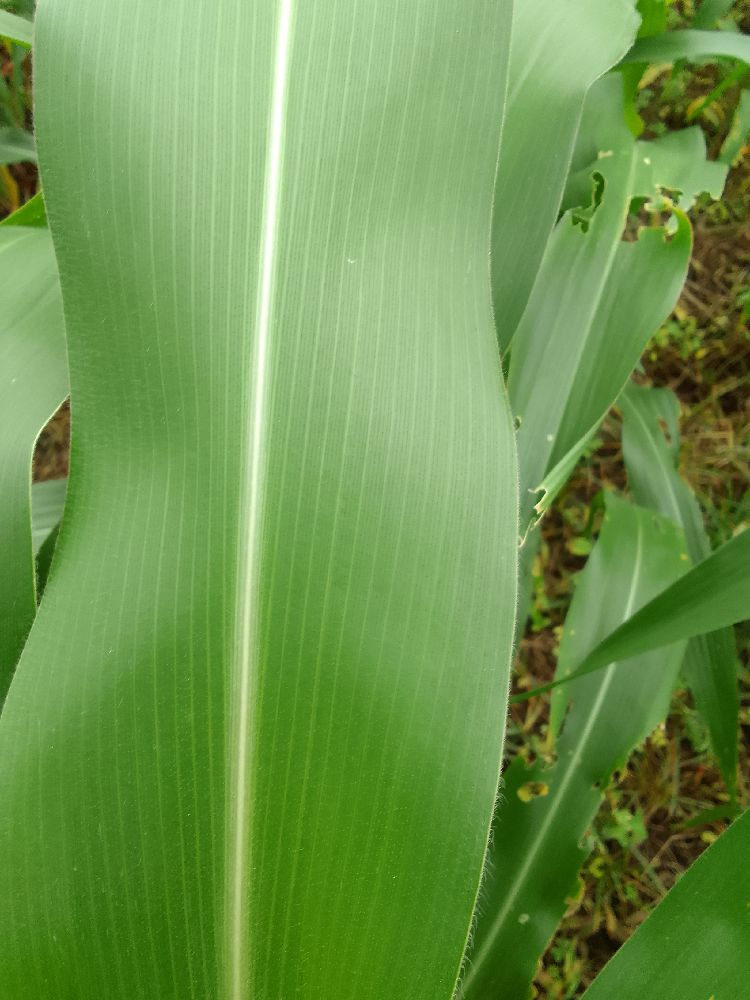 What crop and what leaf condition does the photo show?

maize, healthy
